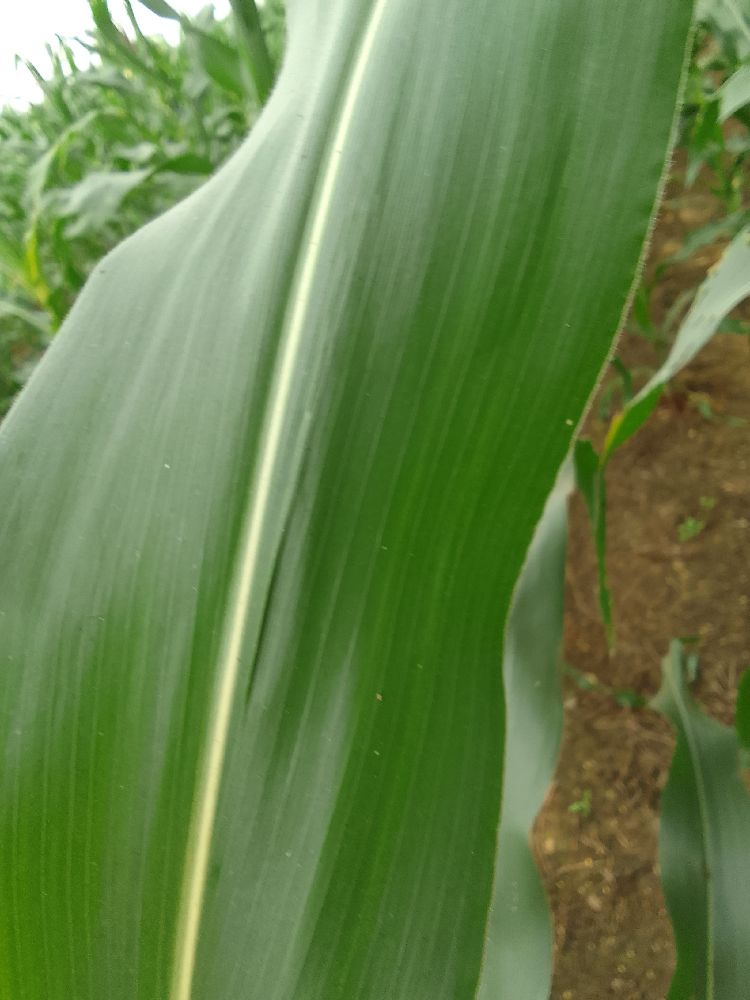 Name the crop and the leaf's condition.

maize, healthy
